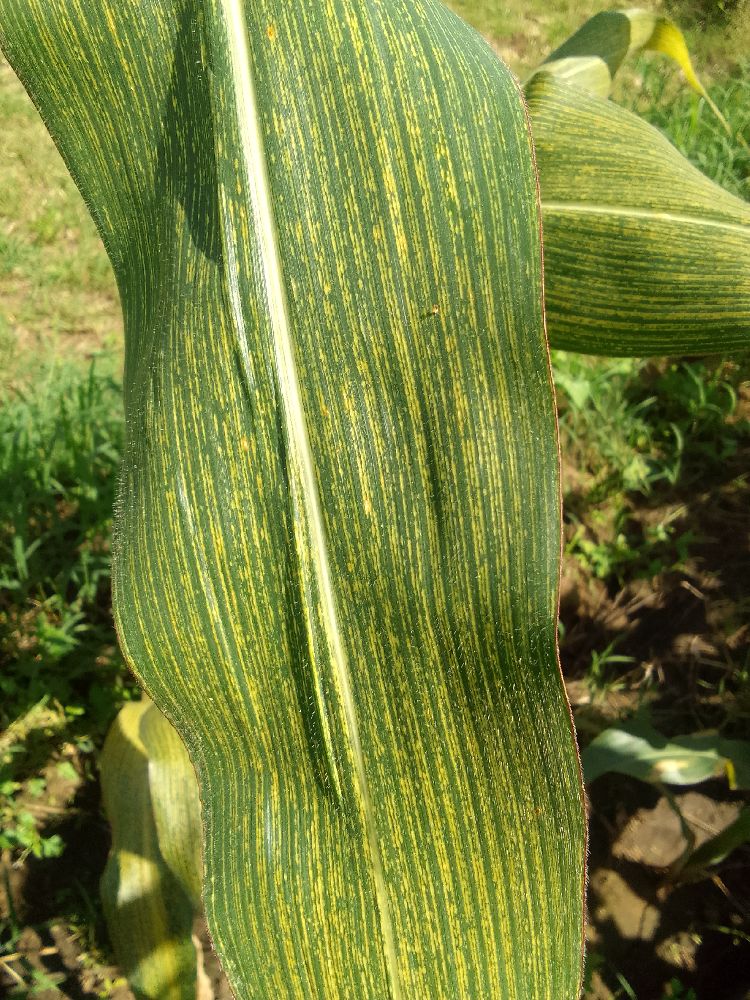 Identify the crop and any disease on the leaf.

maize, maize streak virus
